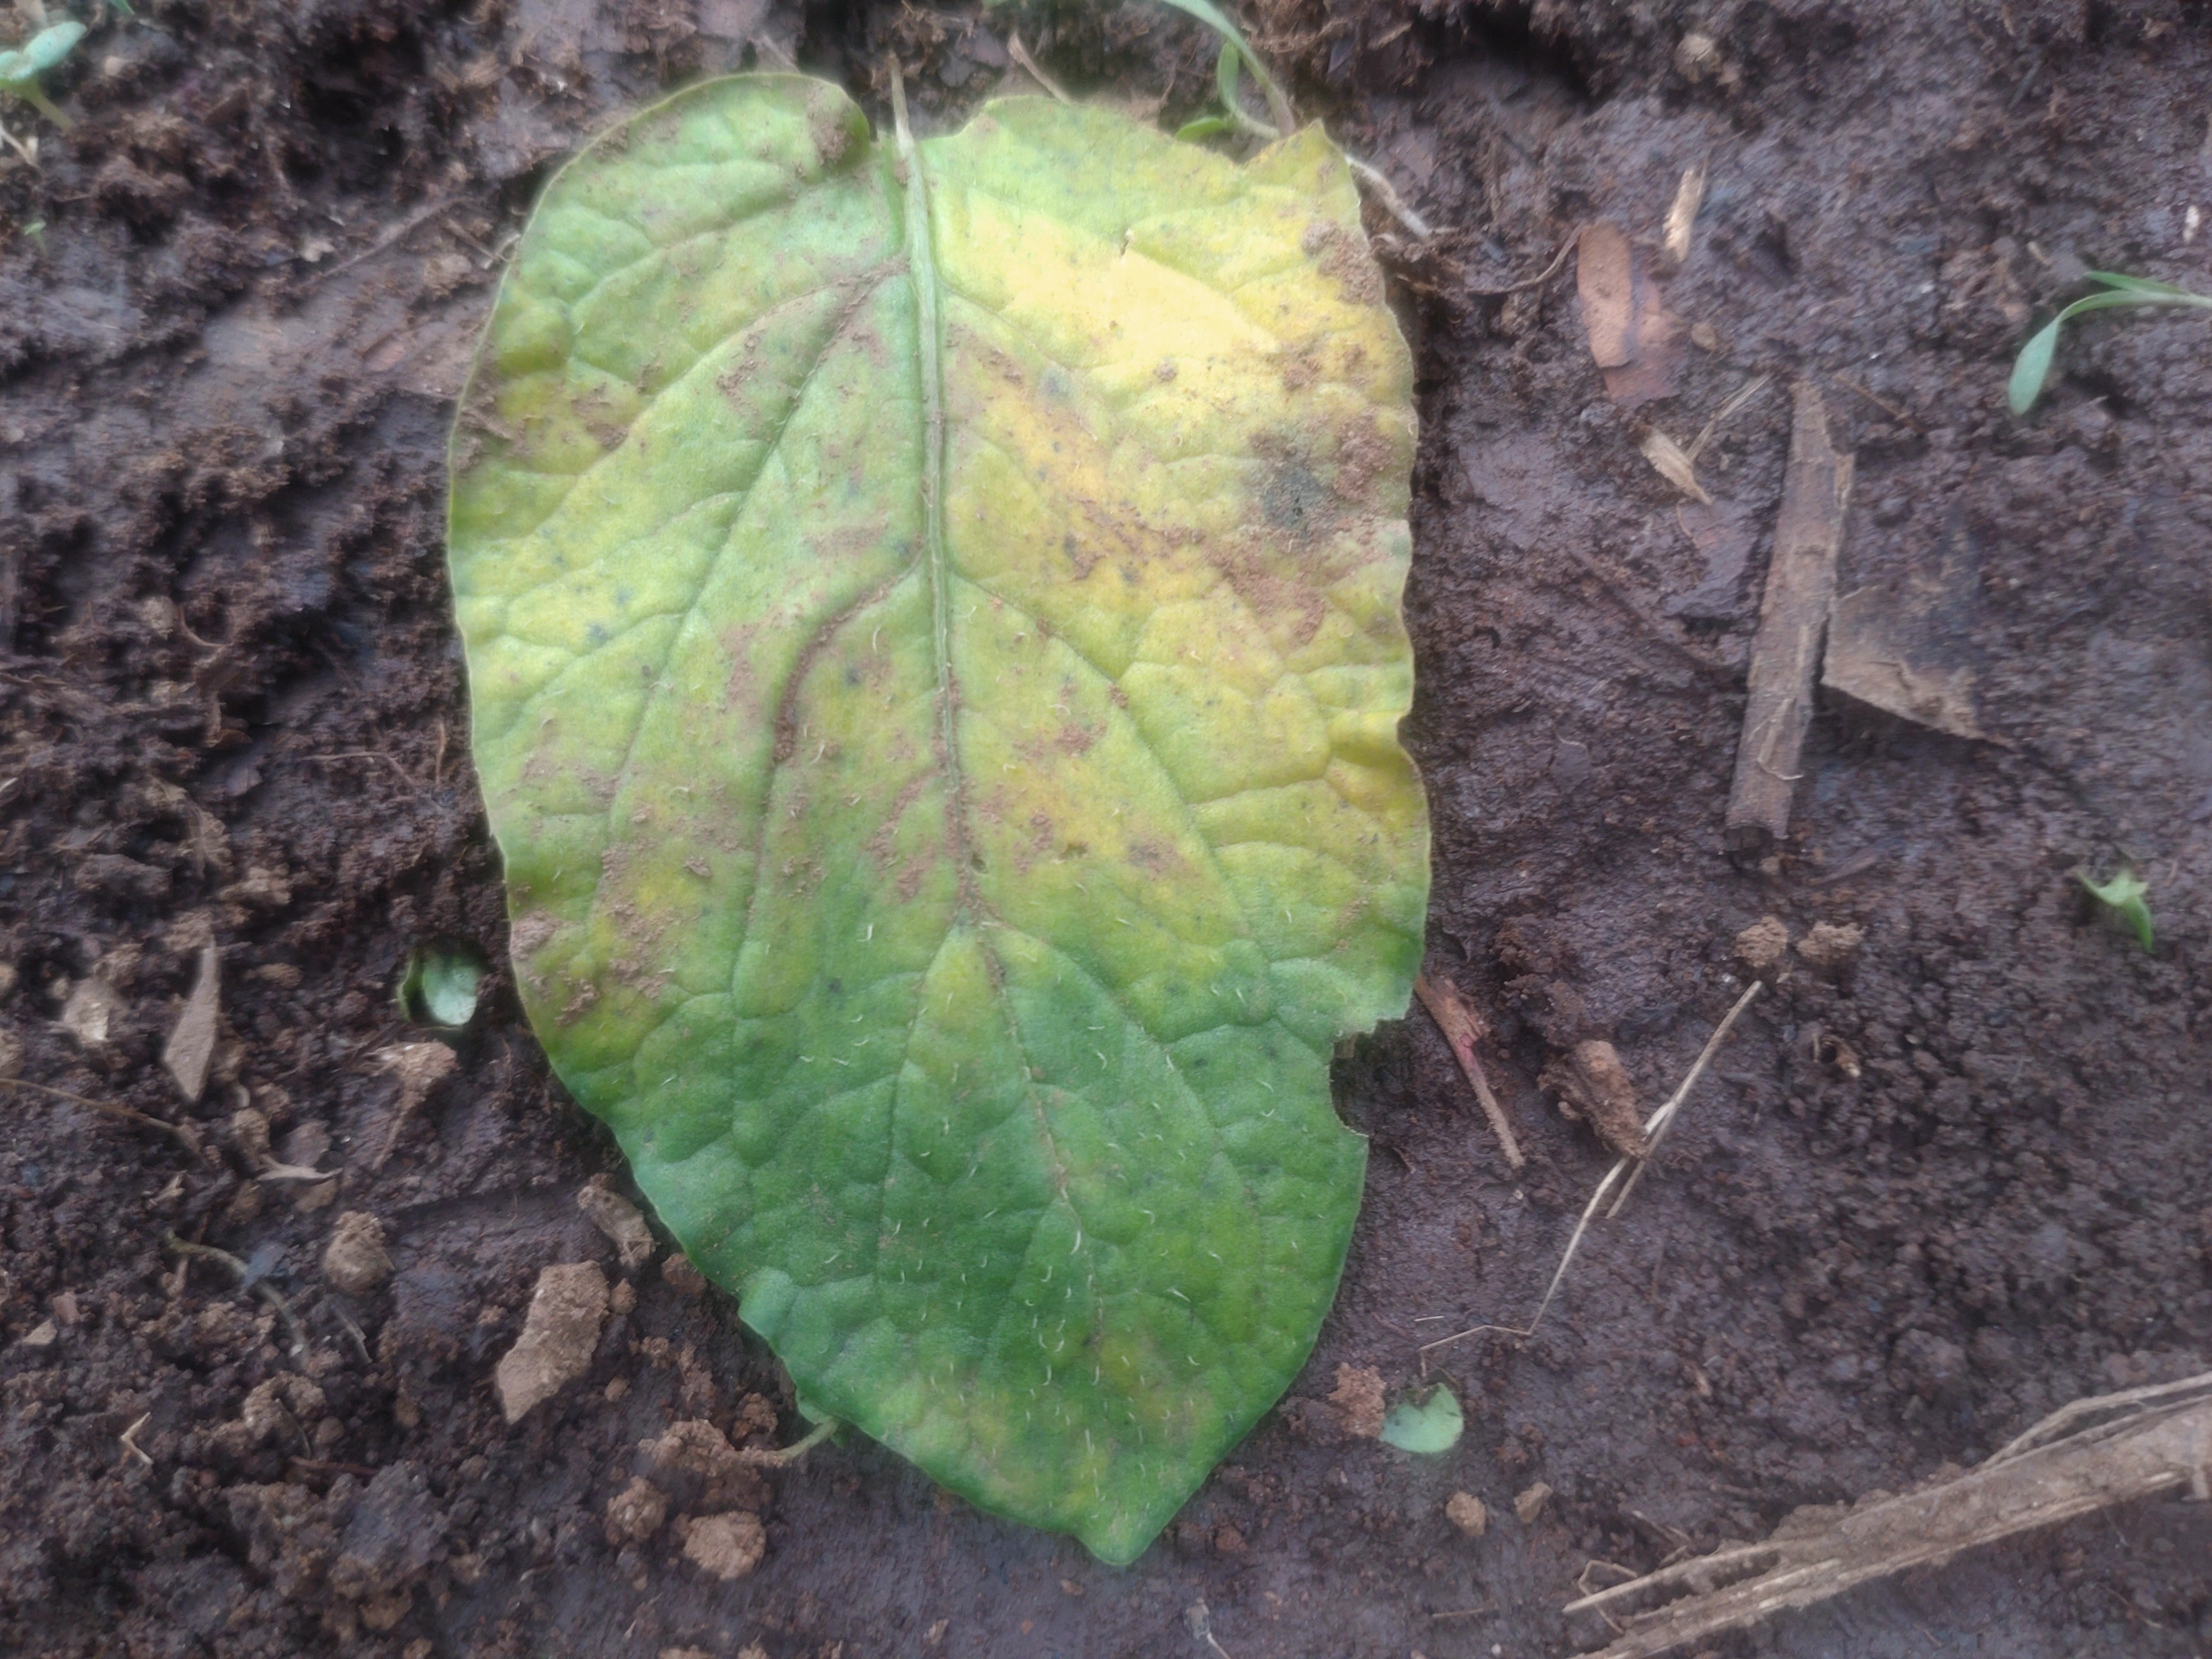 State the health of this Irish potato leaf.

late blight
